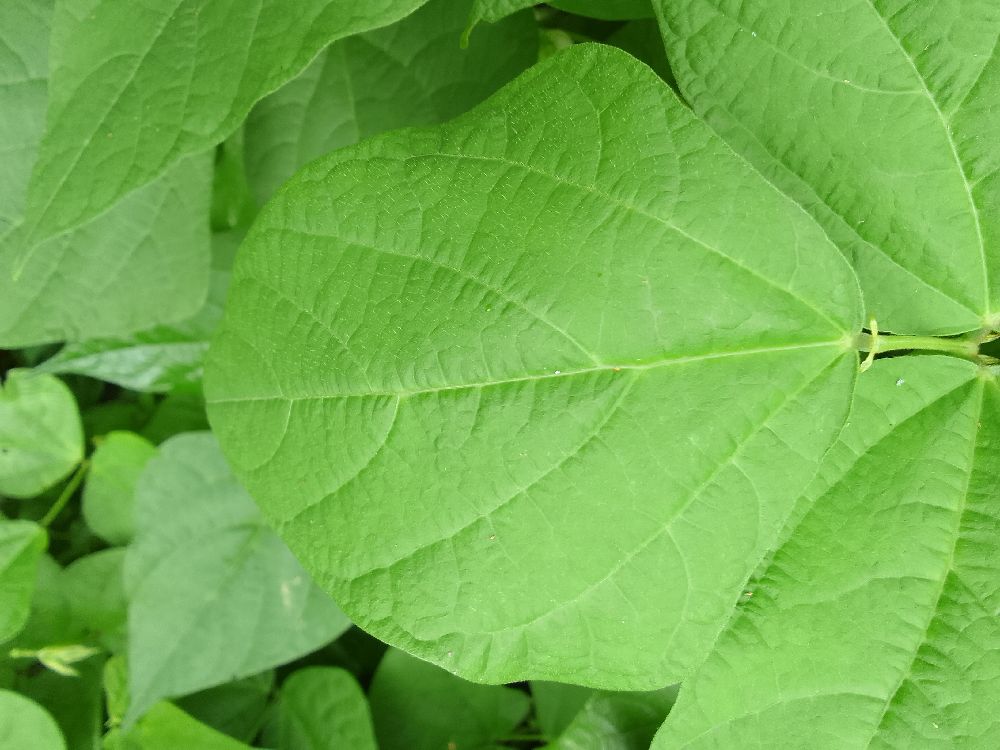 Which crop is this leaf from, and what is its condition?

common bean, healthy
